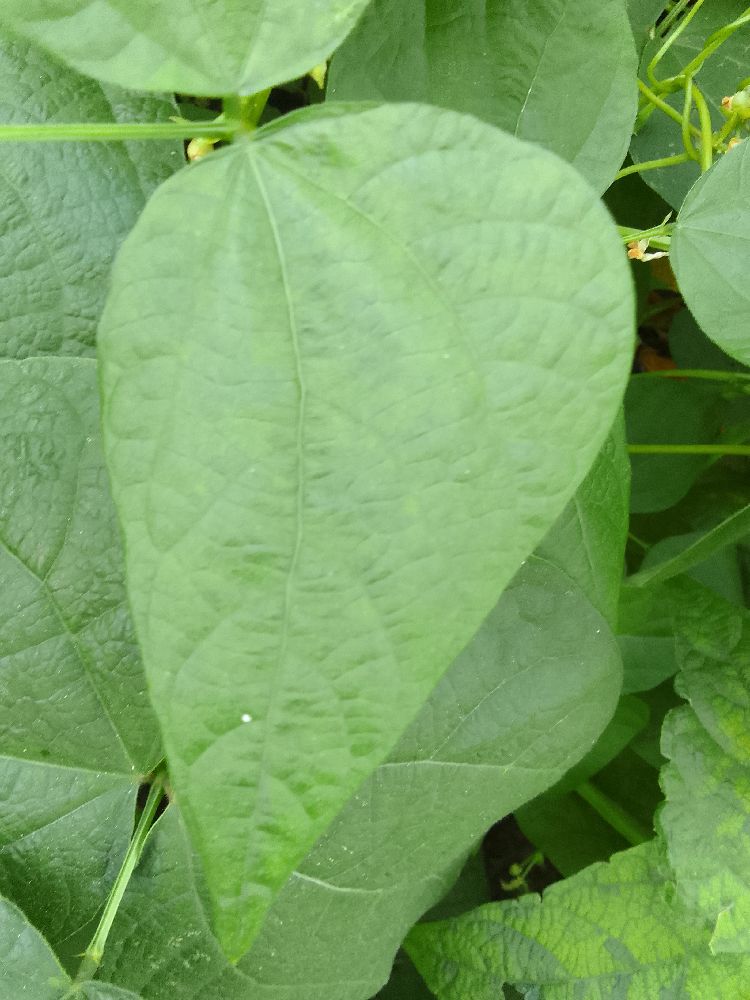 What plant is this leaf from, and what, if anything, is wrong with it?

common bean, healthy
